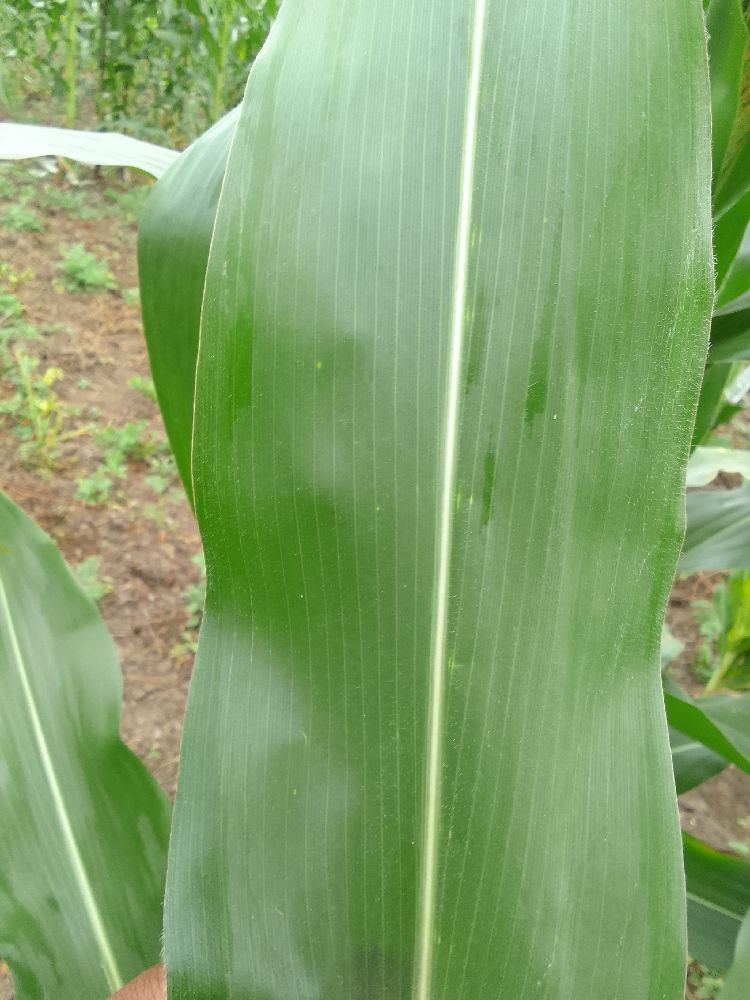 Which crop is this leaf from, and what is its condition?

maize, healthy
